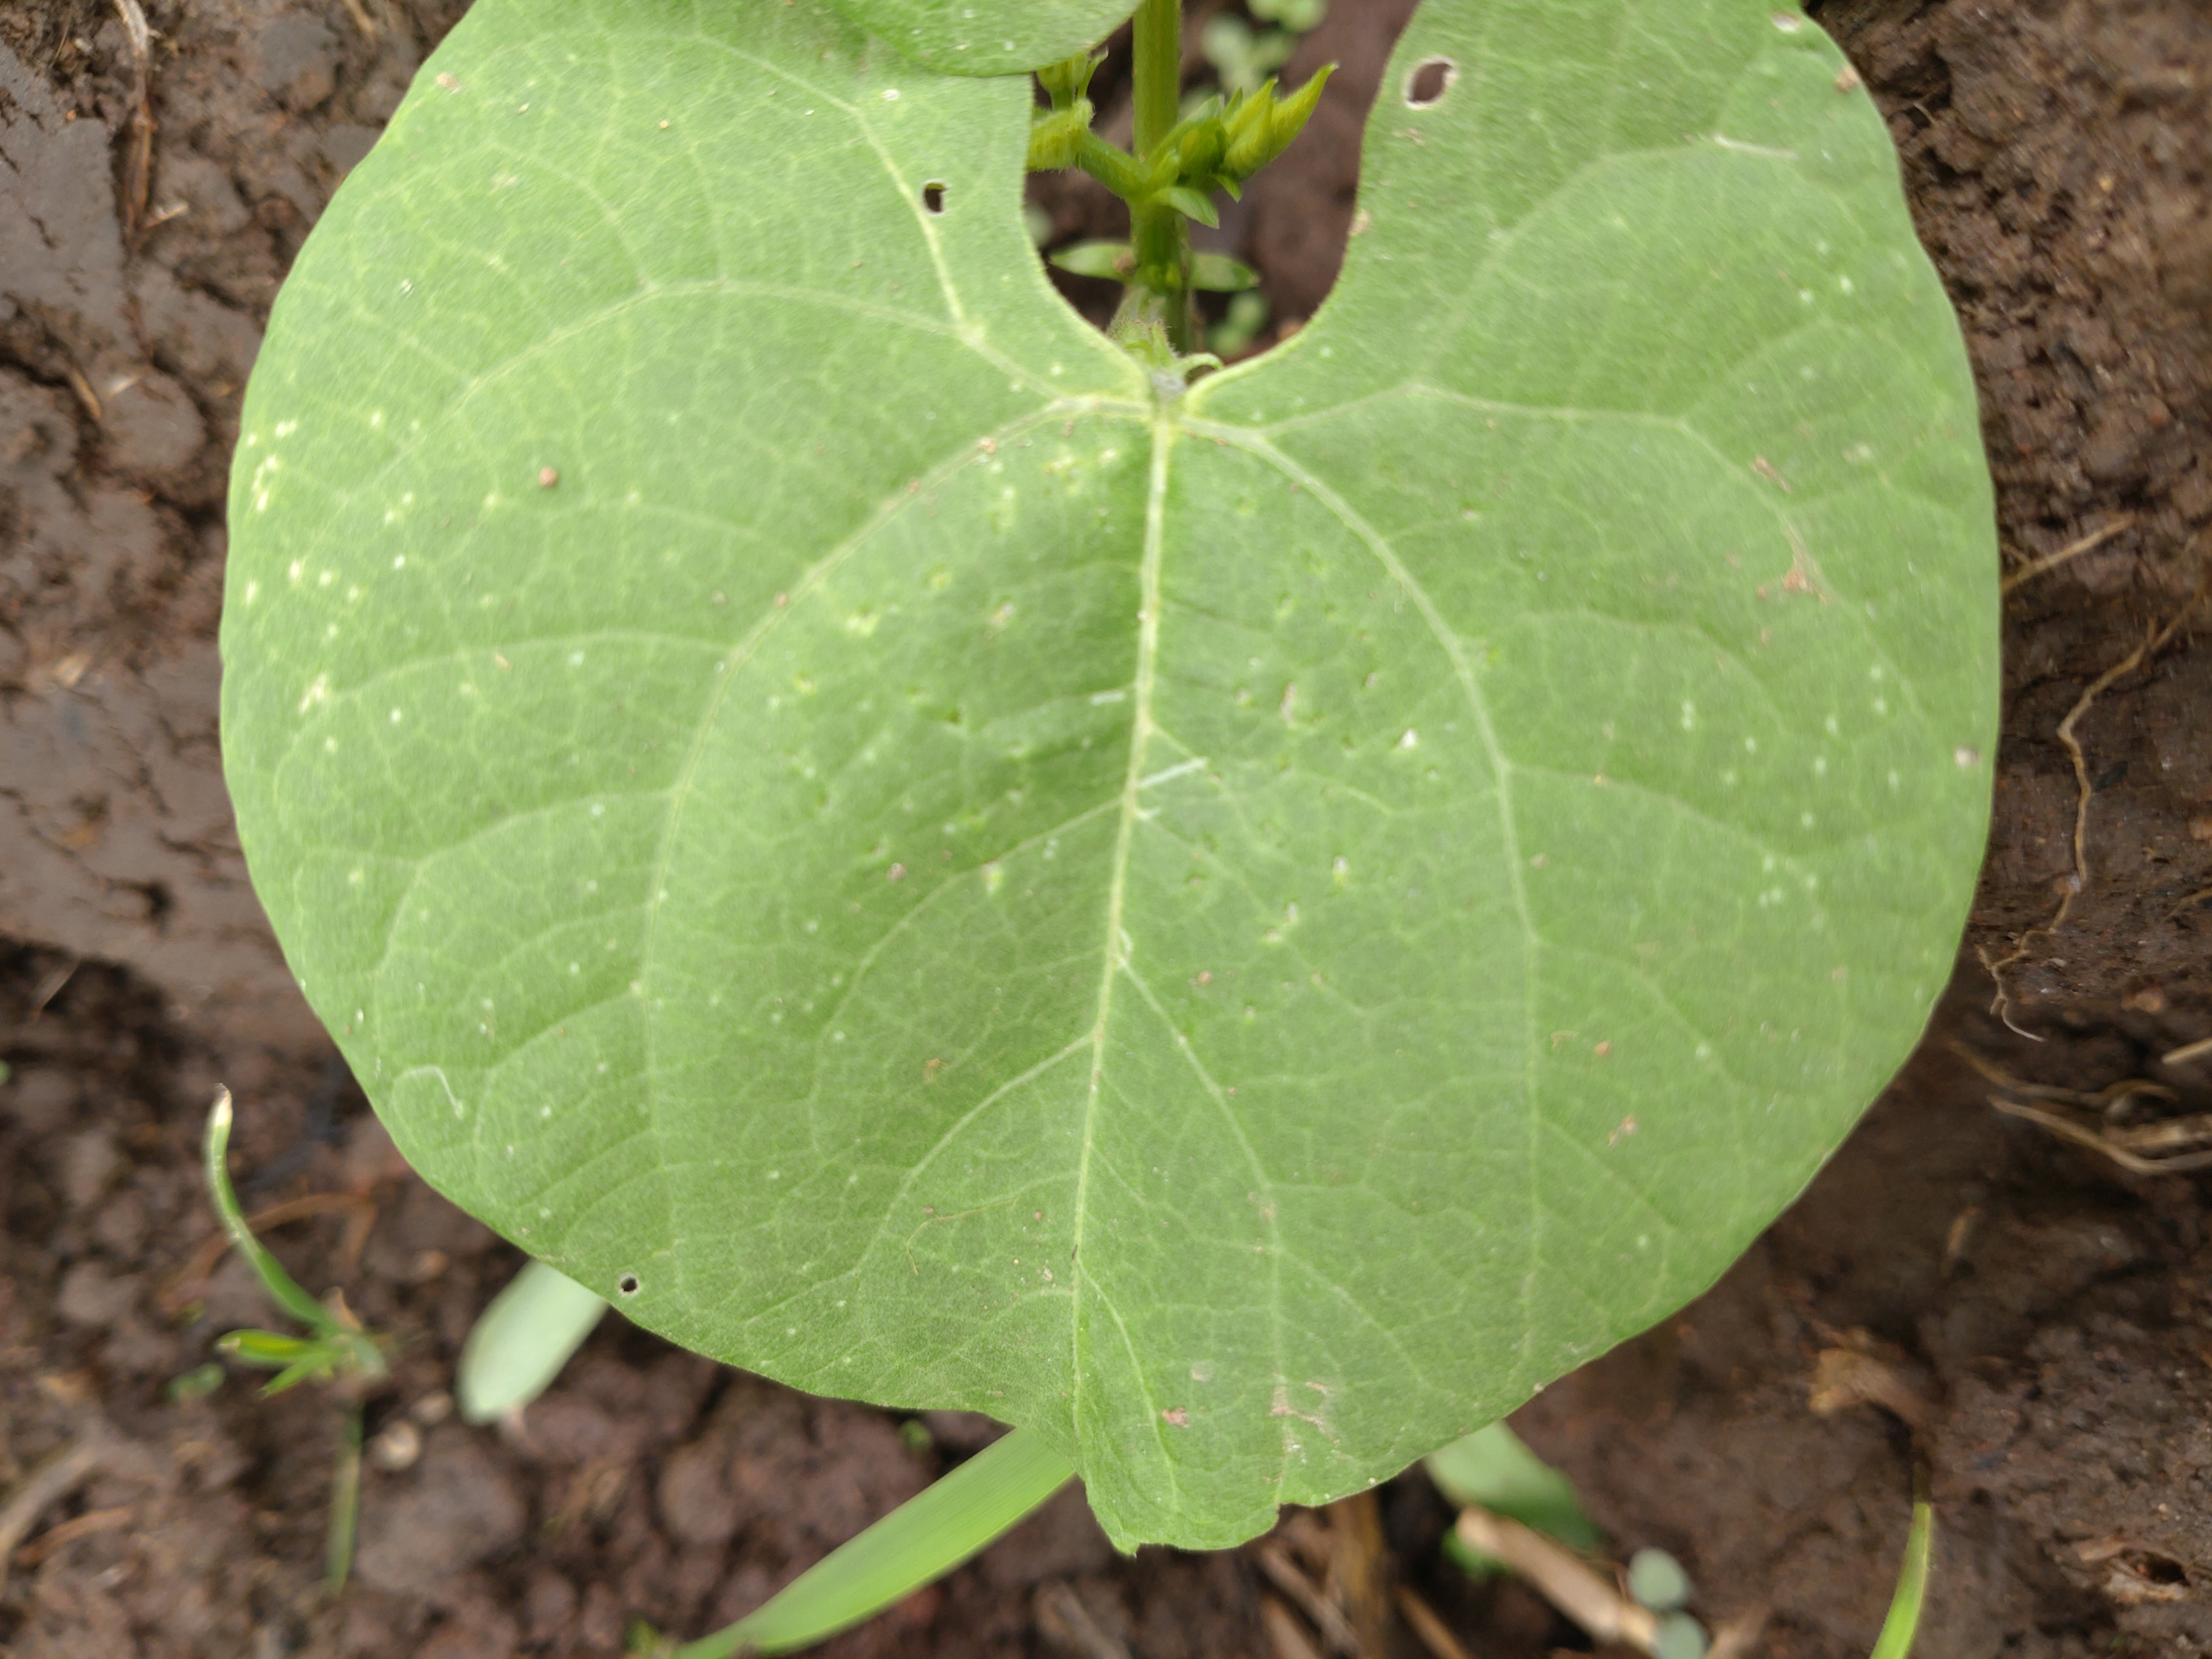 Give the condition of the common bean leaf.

healthy
